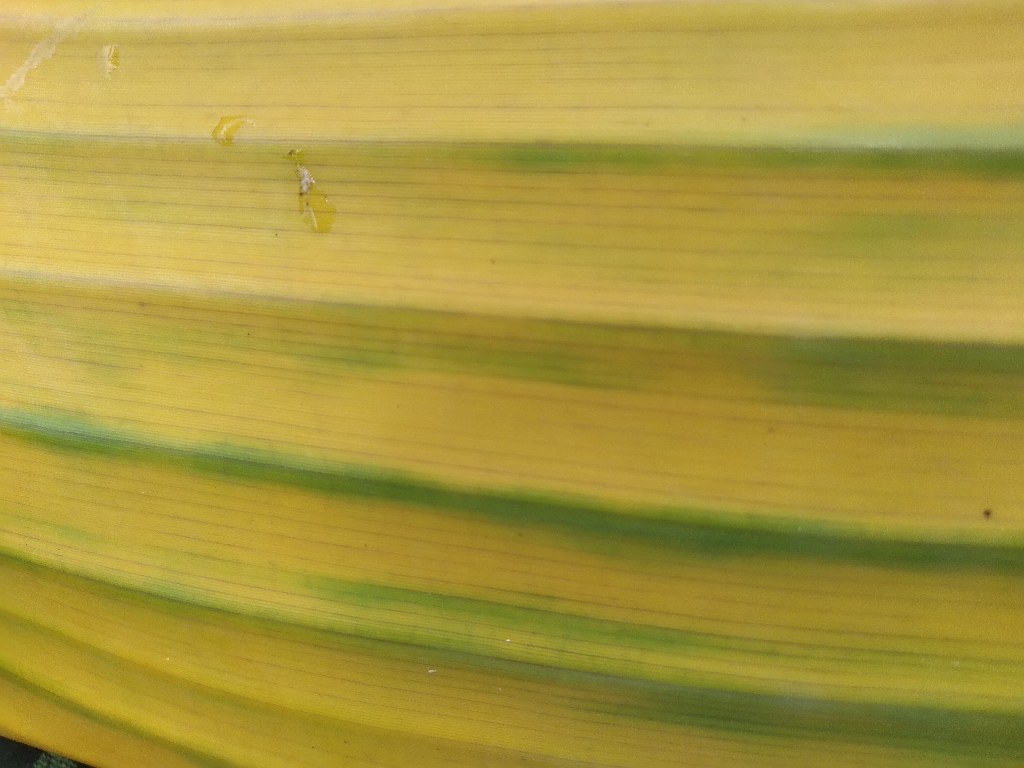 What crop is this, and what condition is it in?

banana, fusarium wilt race 1
